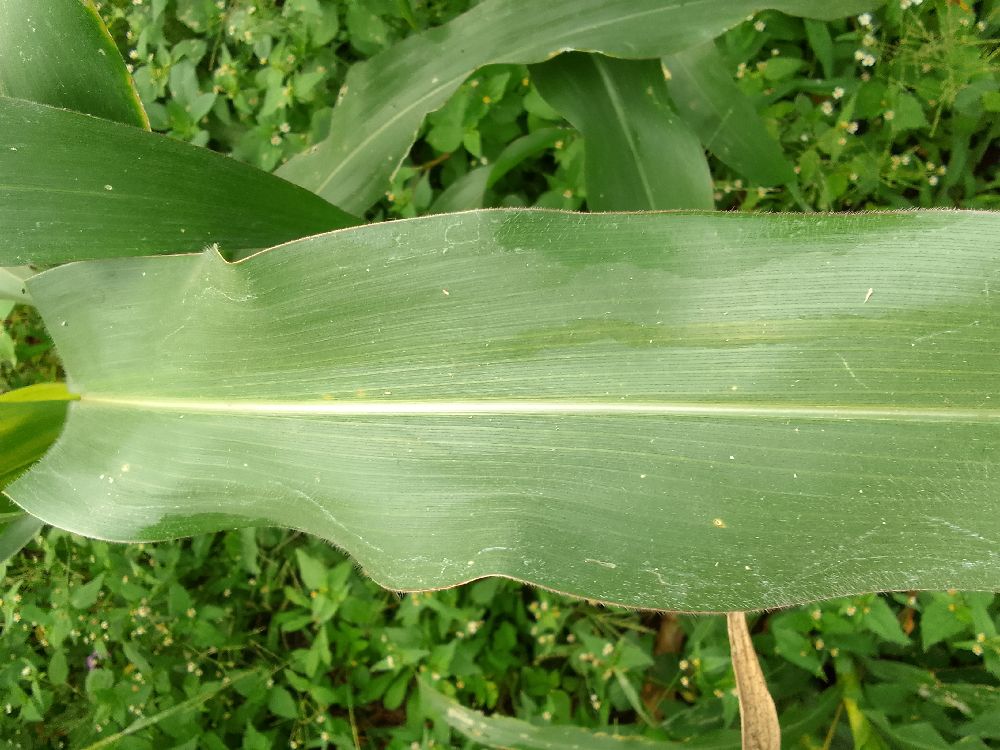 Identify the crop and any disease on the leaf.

maize, healthy
